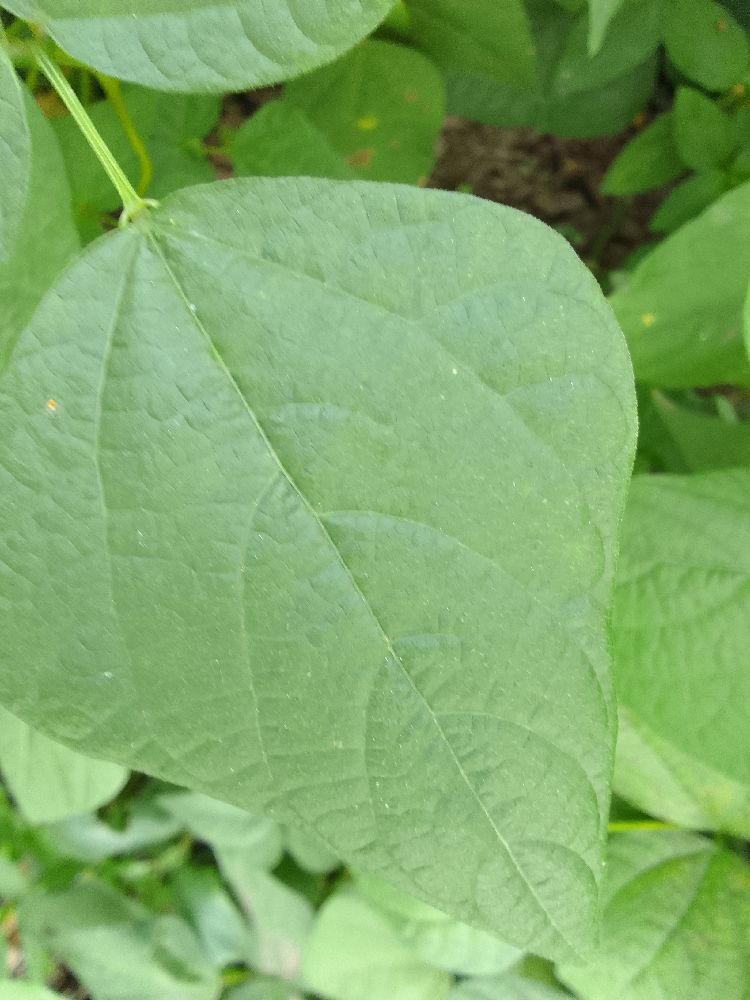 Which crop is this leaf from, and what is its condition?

common bean, healthy
